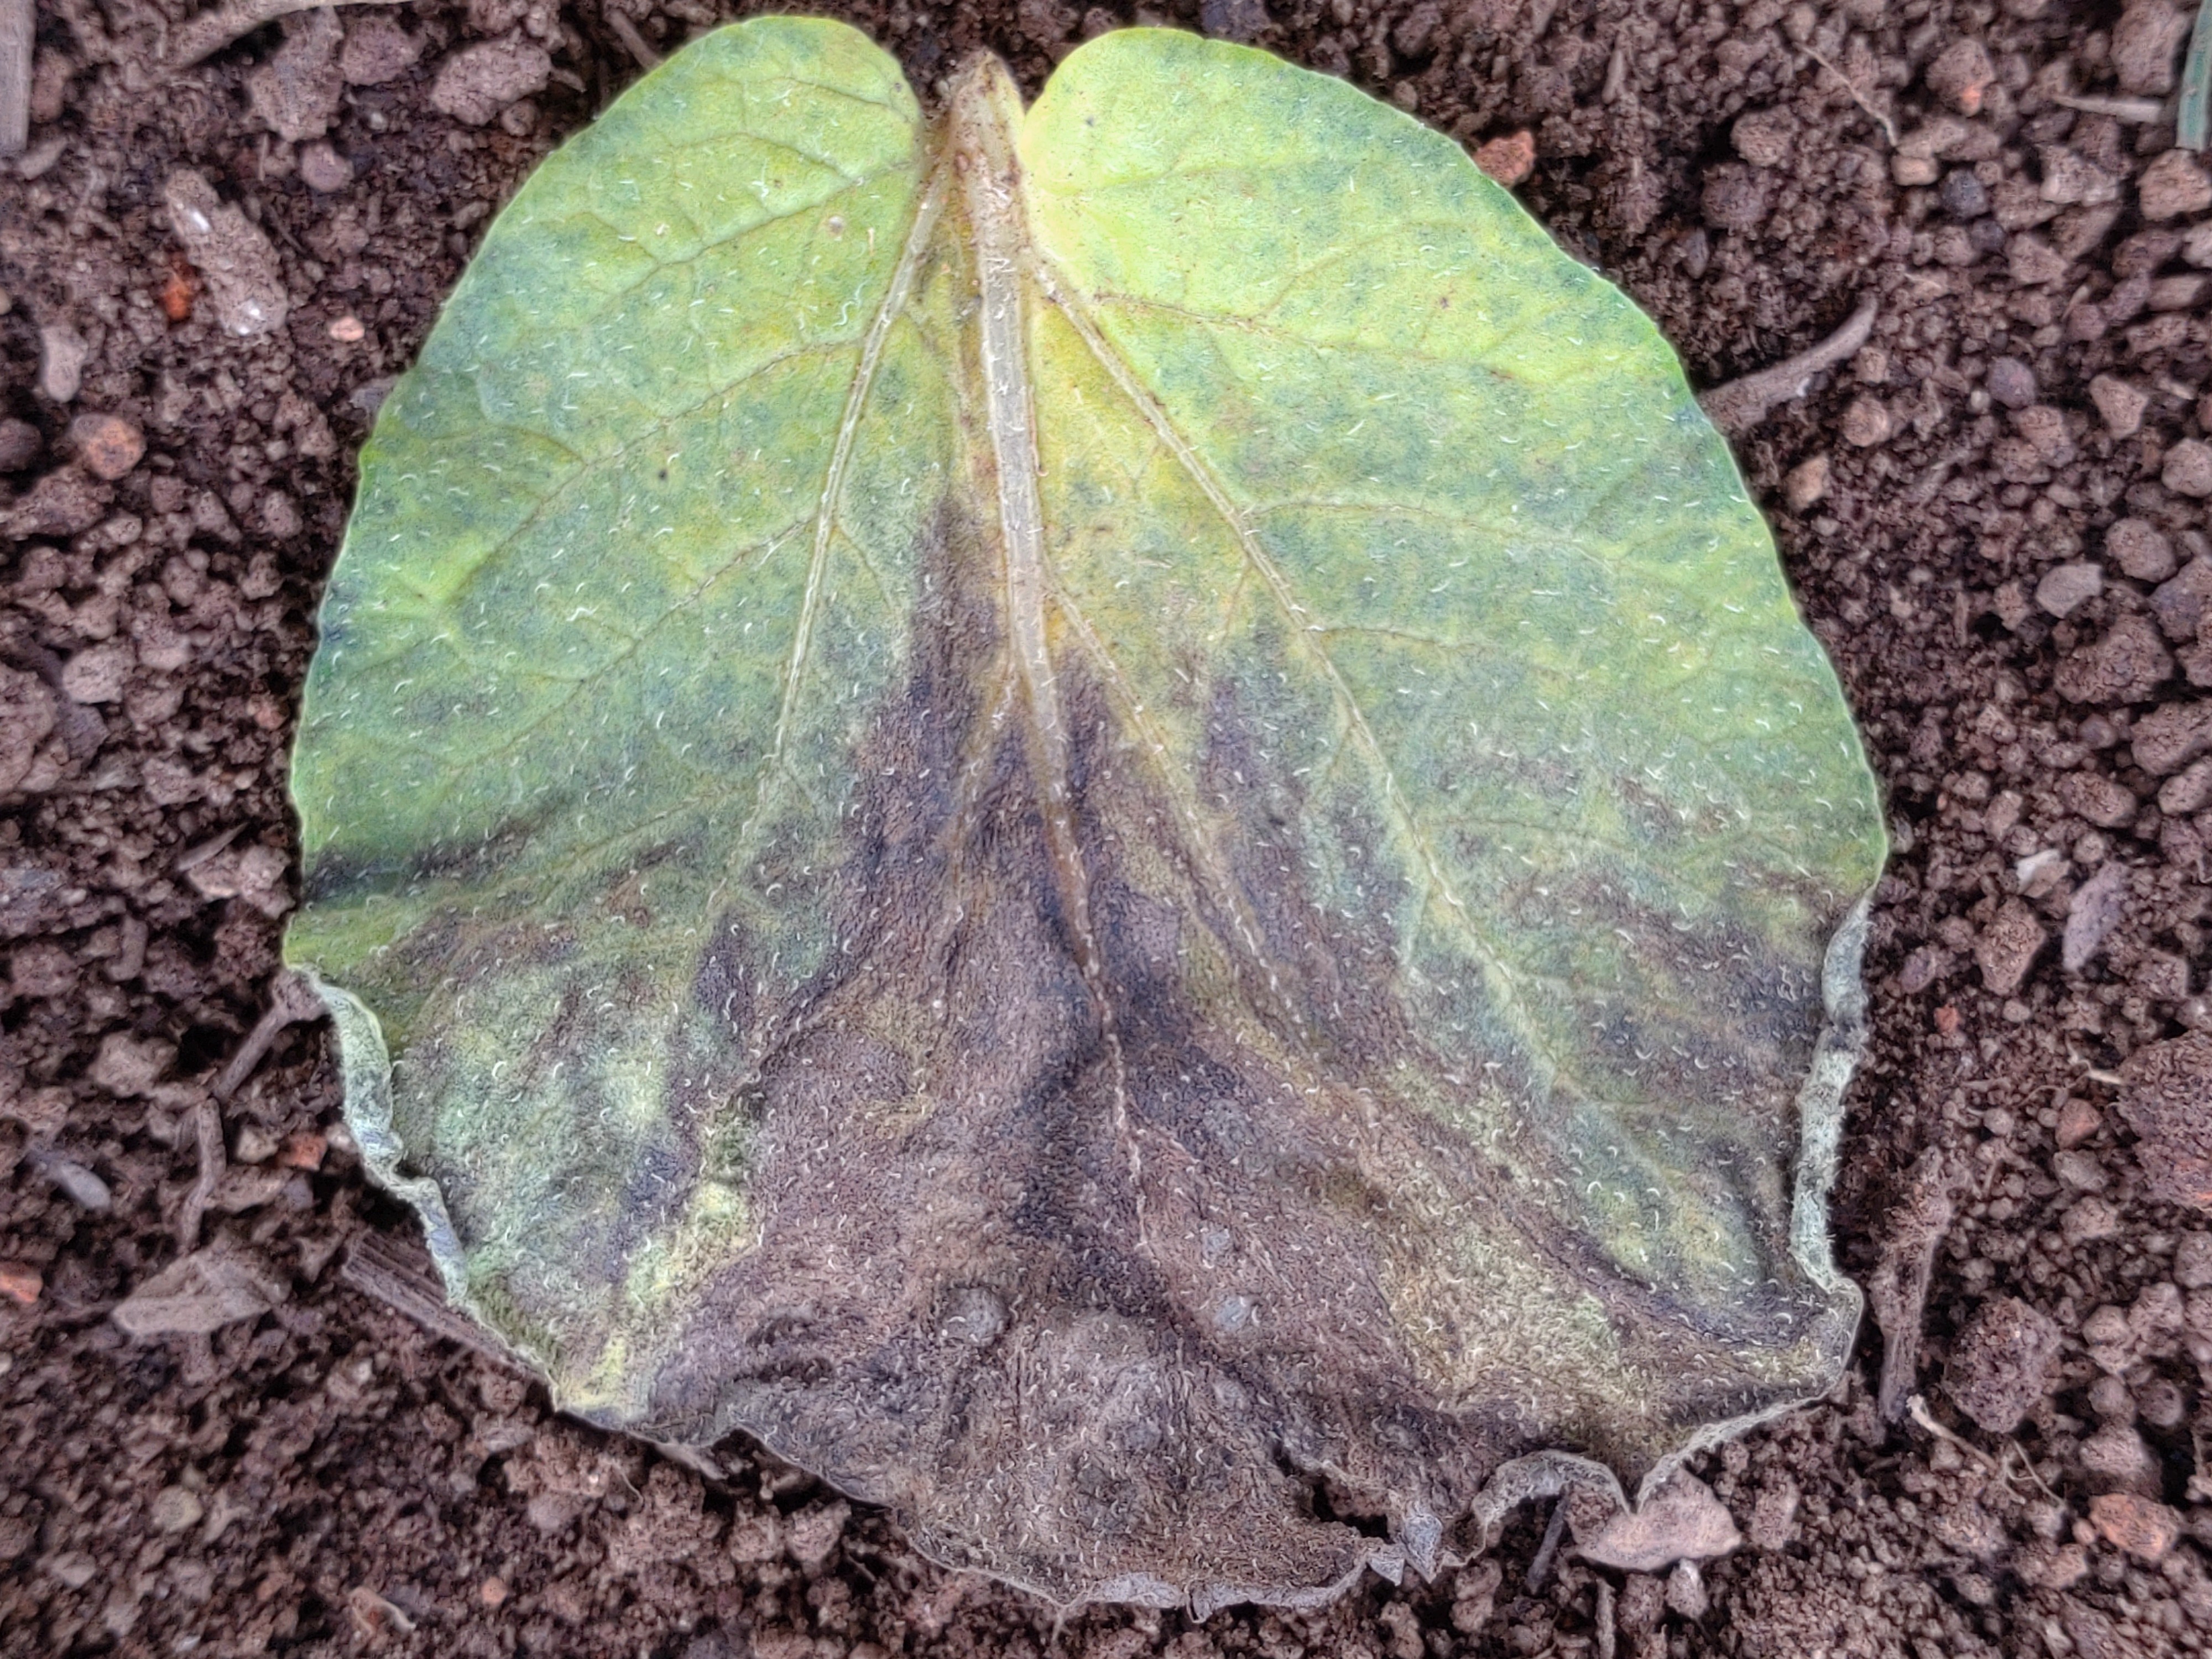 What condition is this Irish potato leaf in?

late blight
